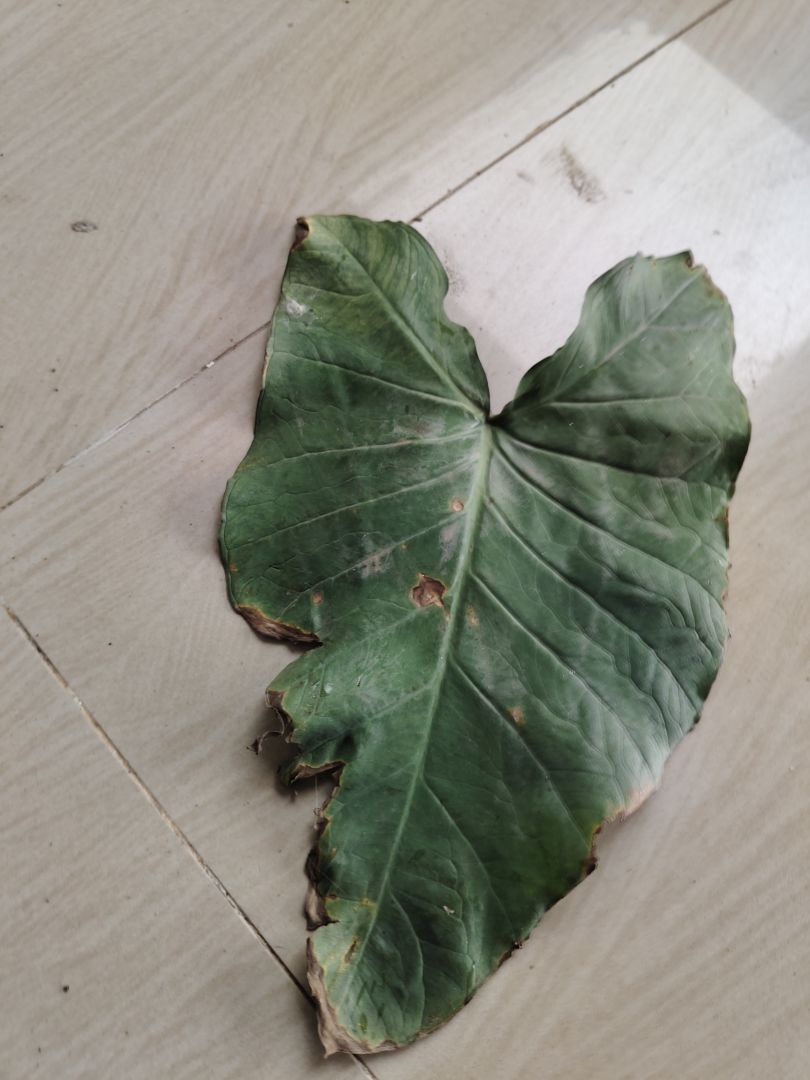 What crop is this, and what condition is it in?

taro, leaf blight
